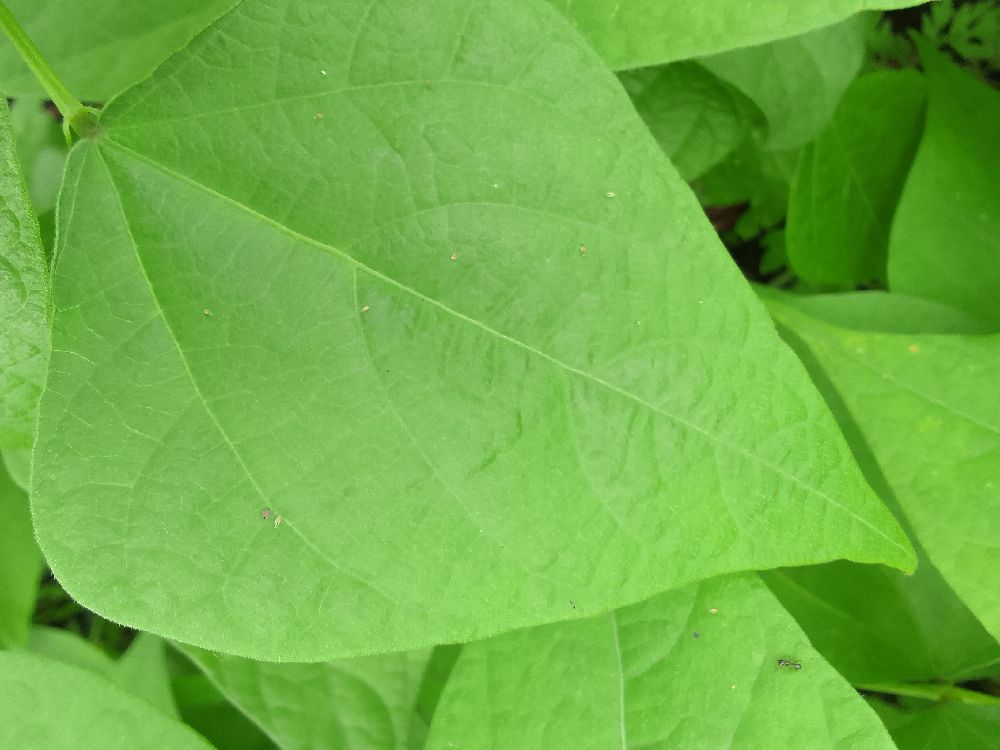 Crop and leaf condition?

common bean, healthy
